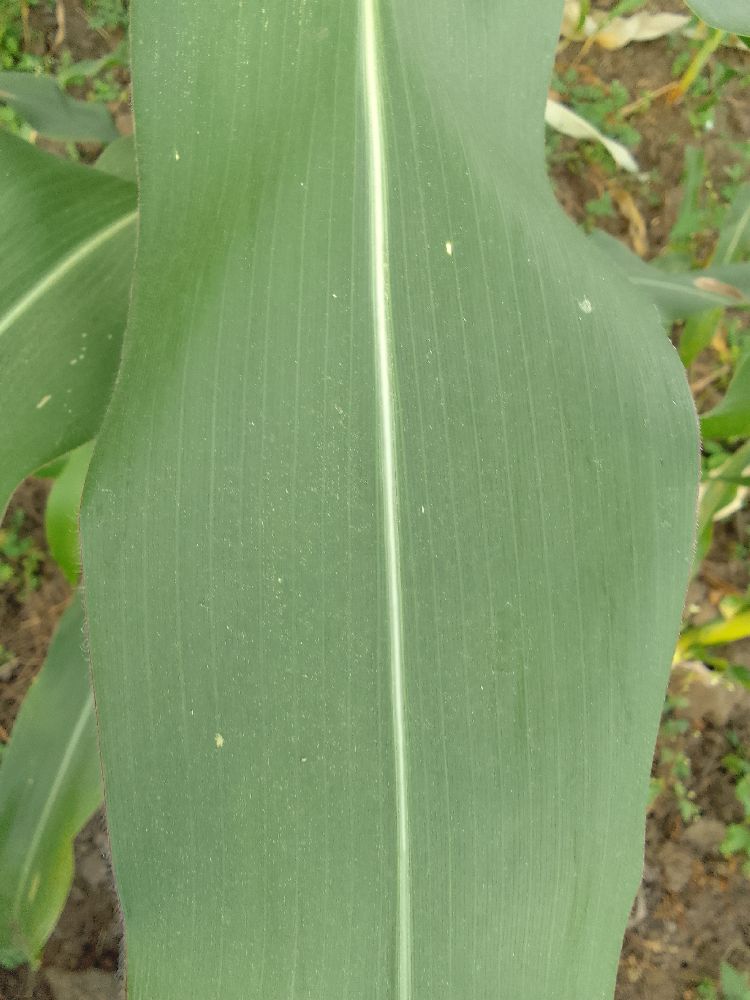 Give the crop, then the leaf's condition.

maize, healthy
